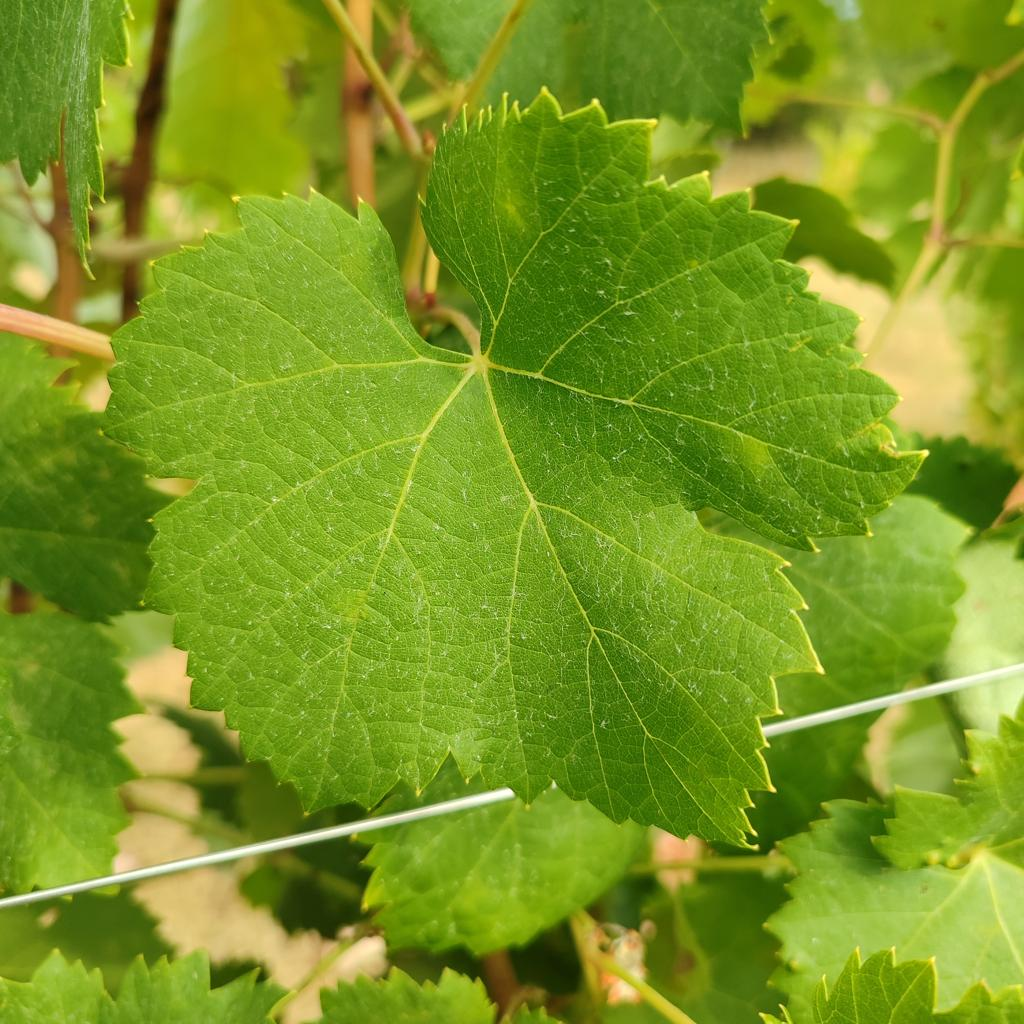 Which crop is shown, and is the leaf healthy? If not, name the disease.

grapevine, healthy
